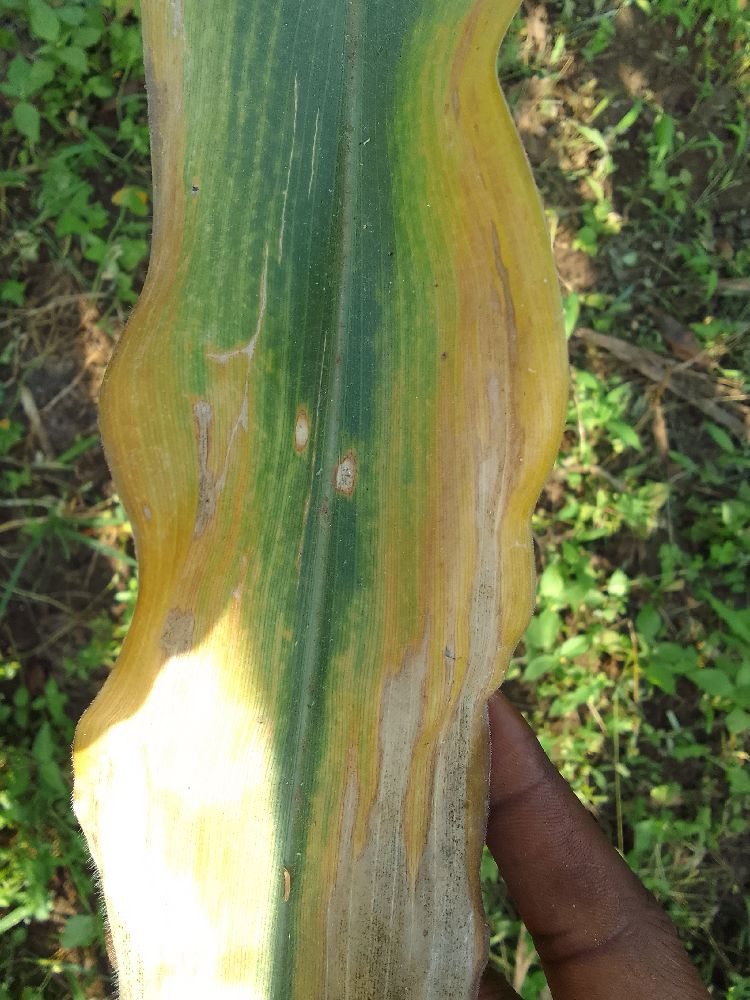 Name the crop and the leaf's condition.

maize, maize lethal necrosis
